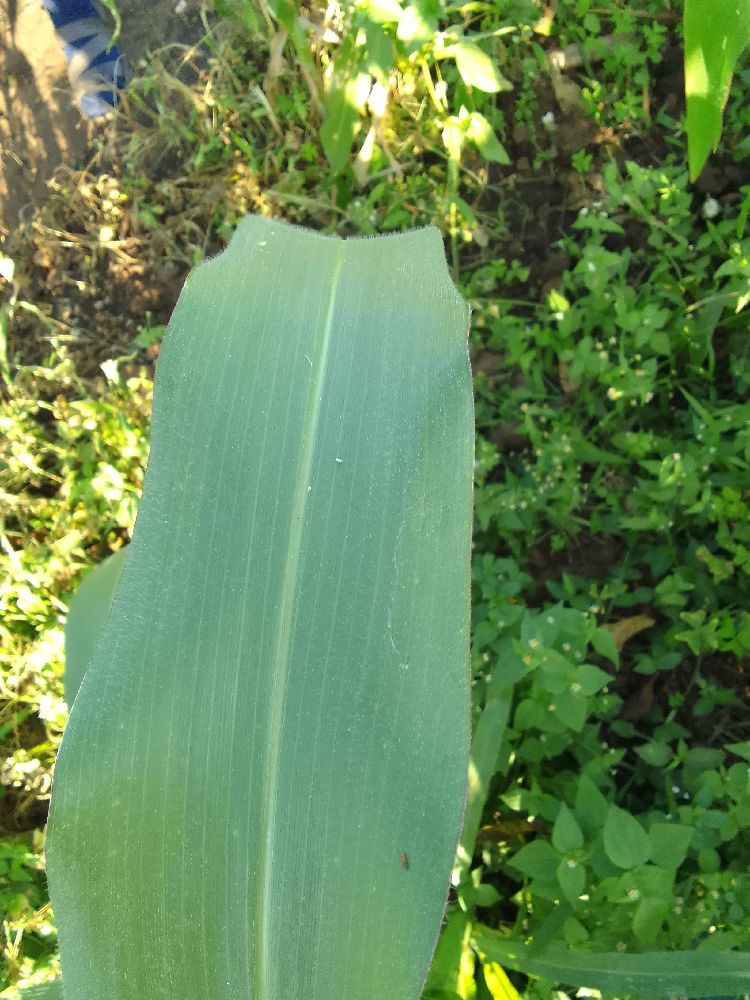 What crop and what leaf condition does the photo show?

maize, healthy
